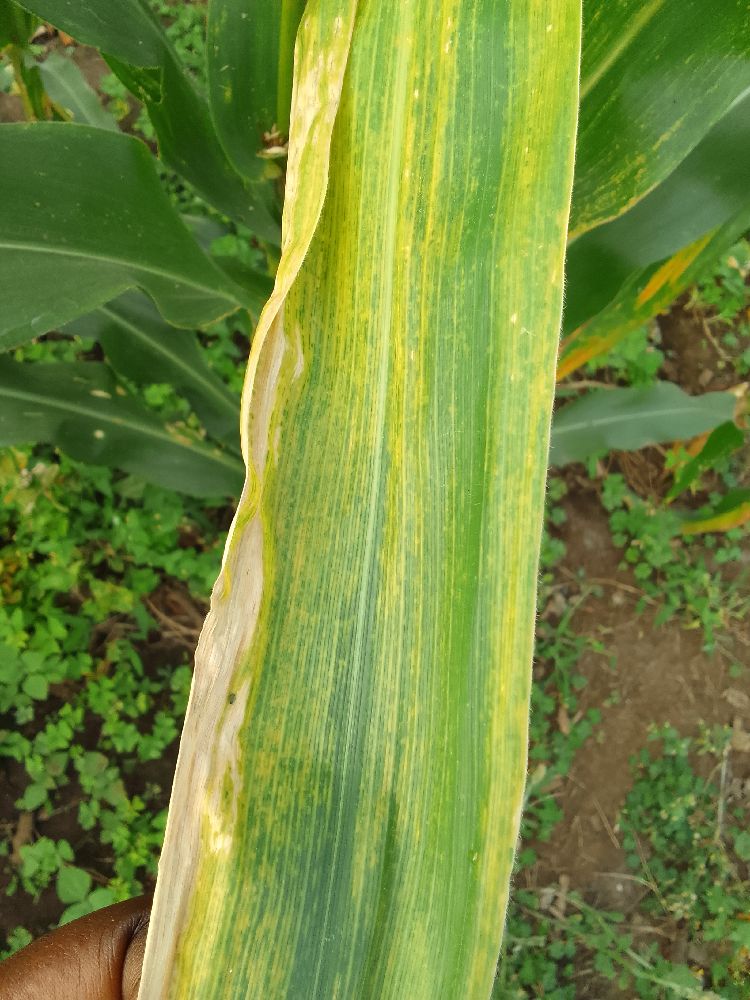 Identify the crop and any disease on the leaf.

maize, maize lethal necrosis
